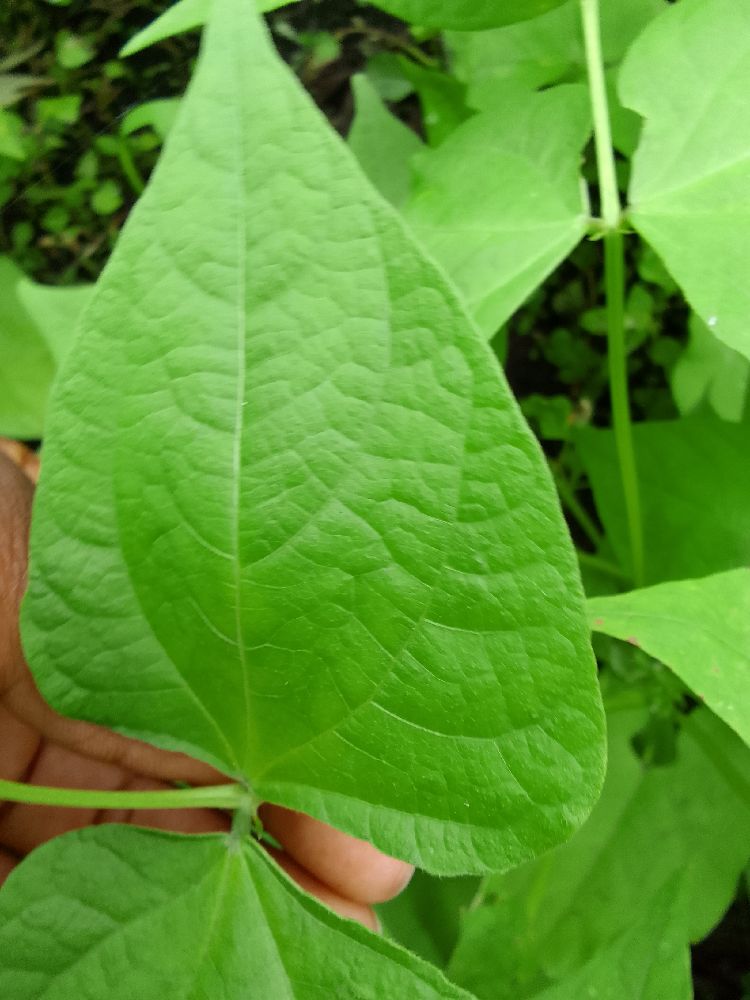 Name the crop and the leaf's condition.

common bean, healthy
